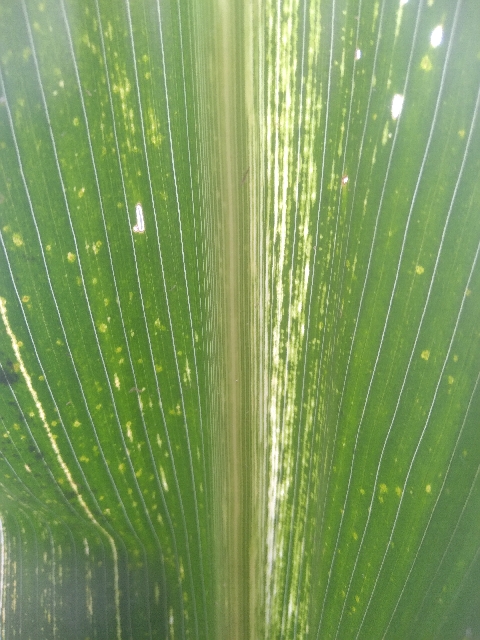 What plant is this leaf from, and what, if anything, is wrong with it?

maize, maize streak virus
